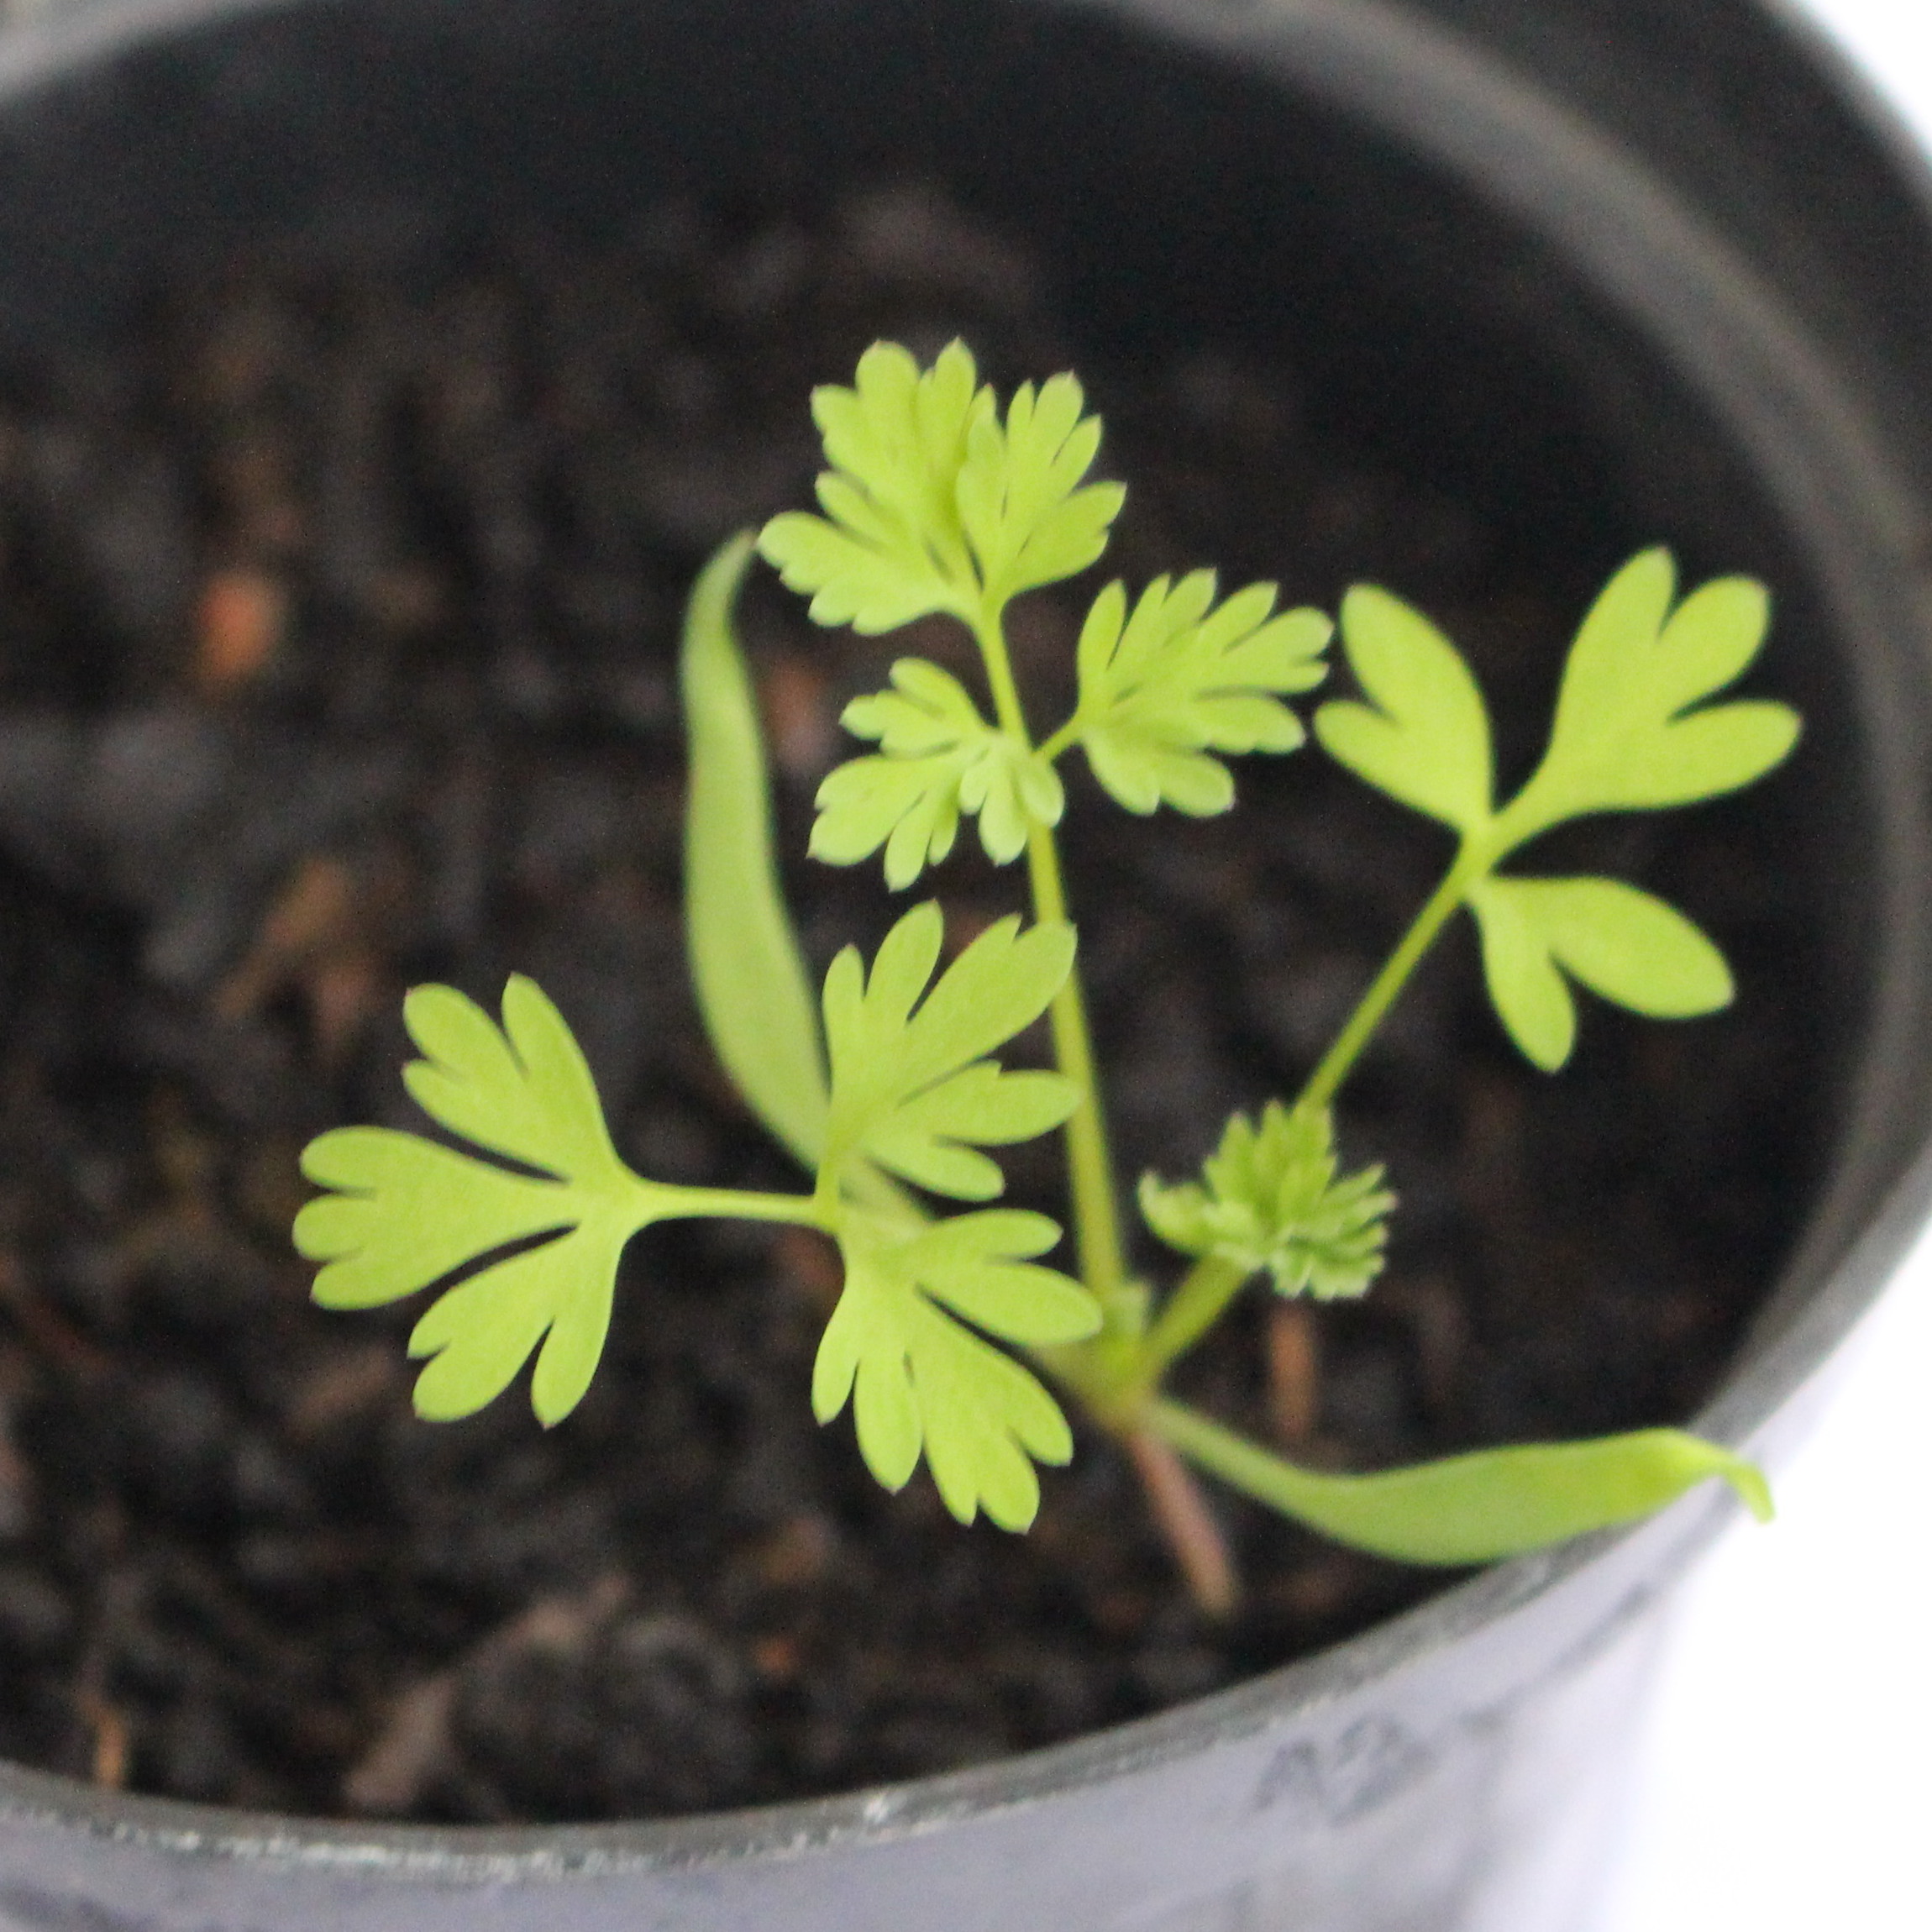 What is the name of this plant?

Fumaria officinalis
